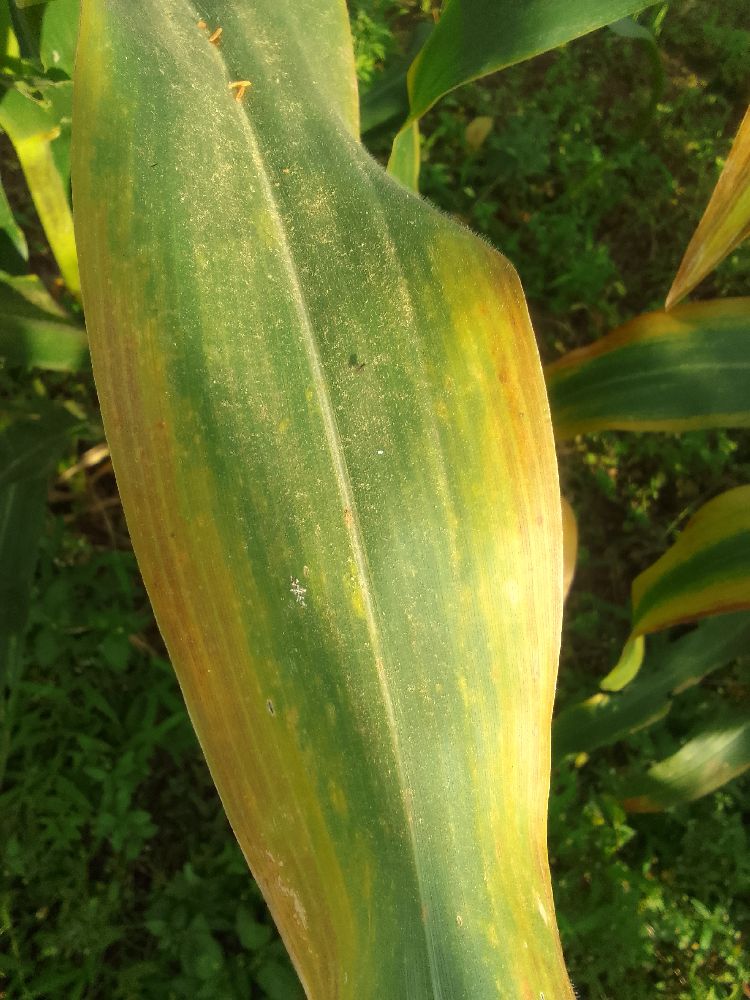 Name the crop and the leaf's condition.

maize, maize lethal necrosis
